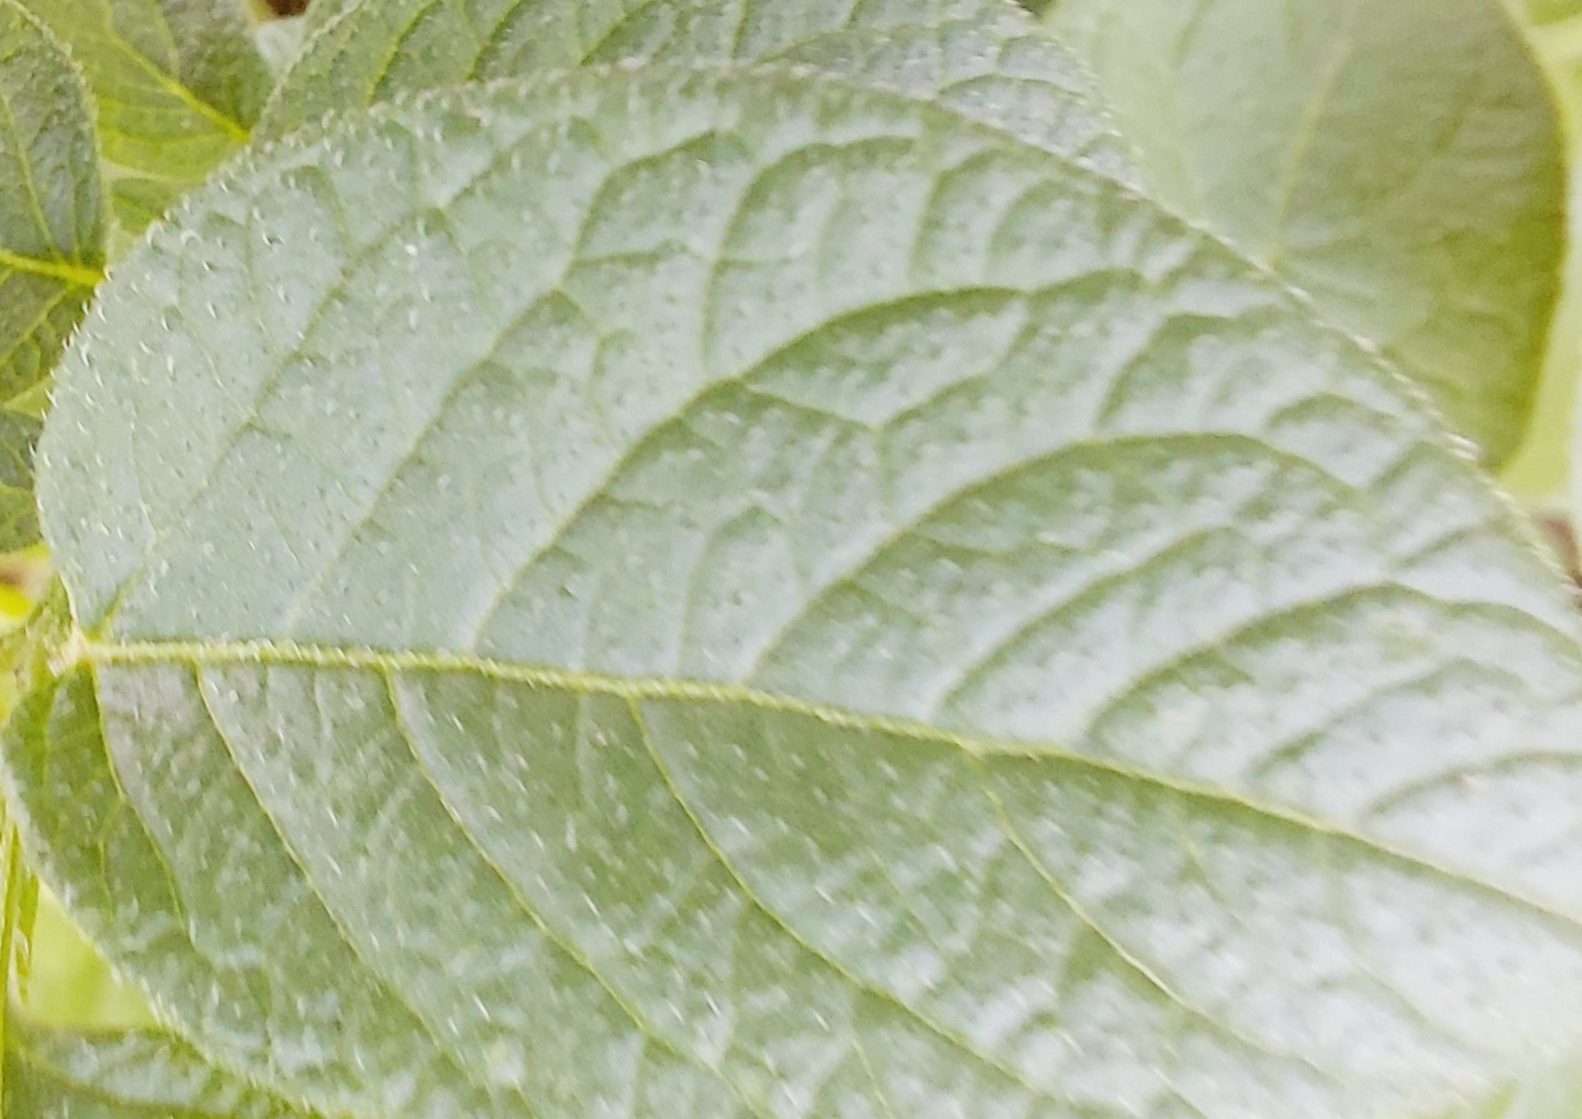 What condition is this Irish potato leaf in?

healthy
